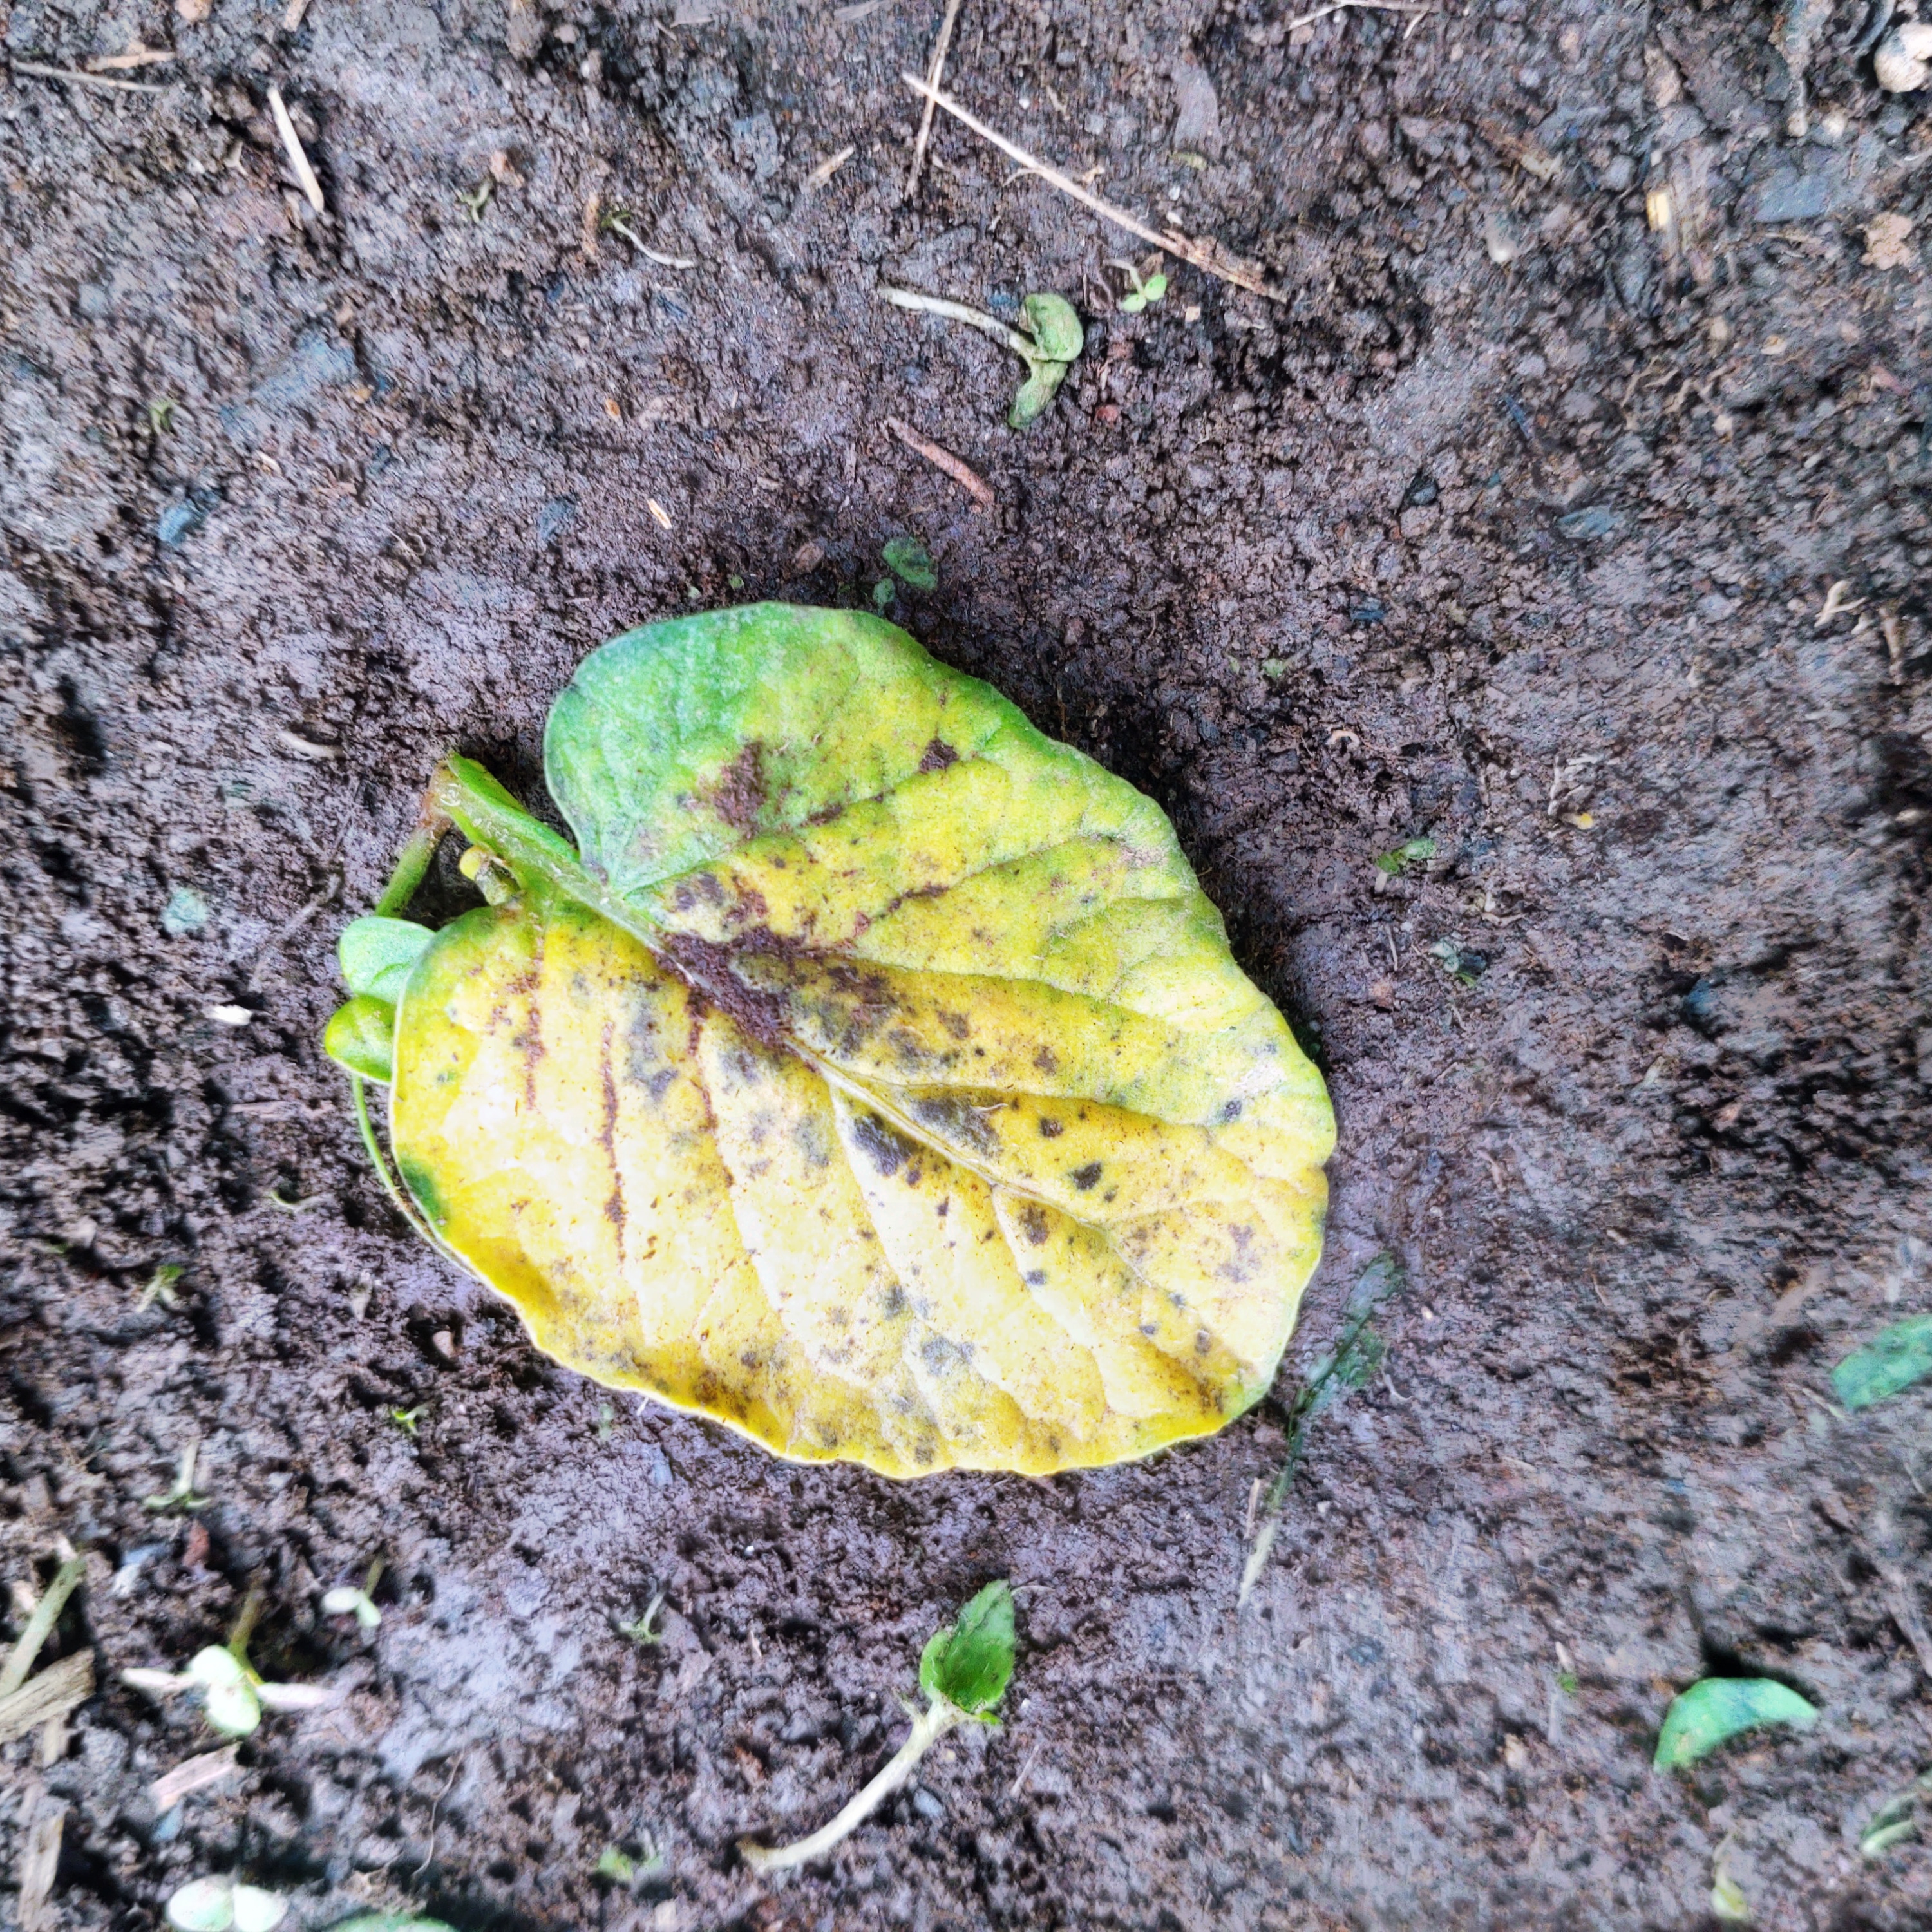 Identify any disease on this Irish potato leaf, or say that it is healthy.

late blight
